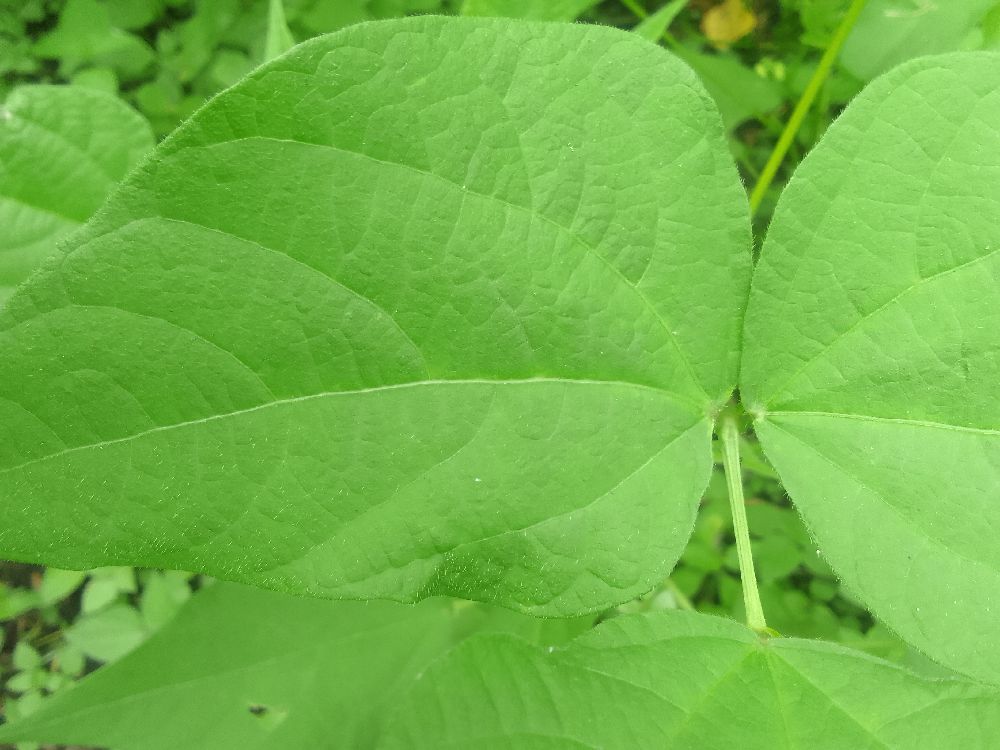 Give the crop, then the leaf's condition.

common bean, healthy
